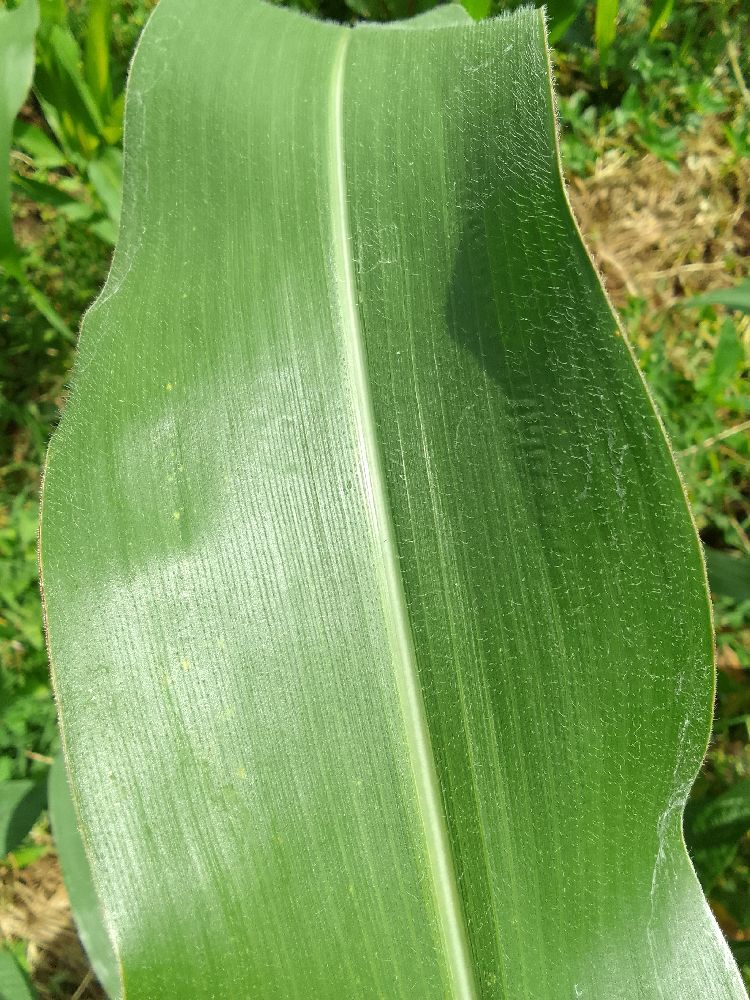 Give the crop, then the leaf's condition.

maize, healthy
